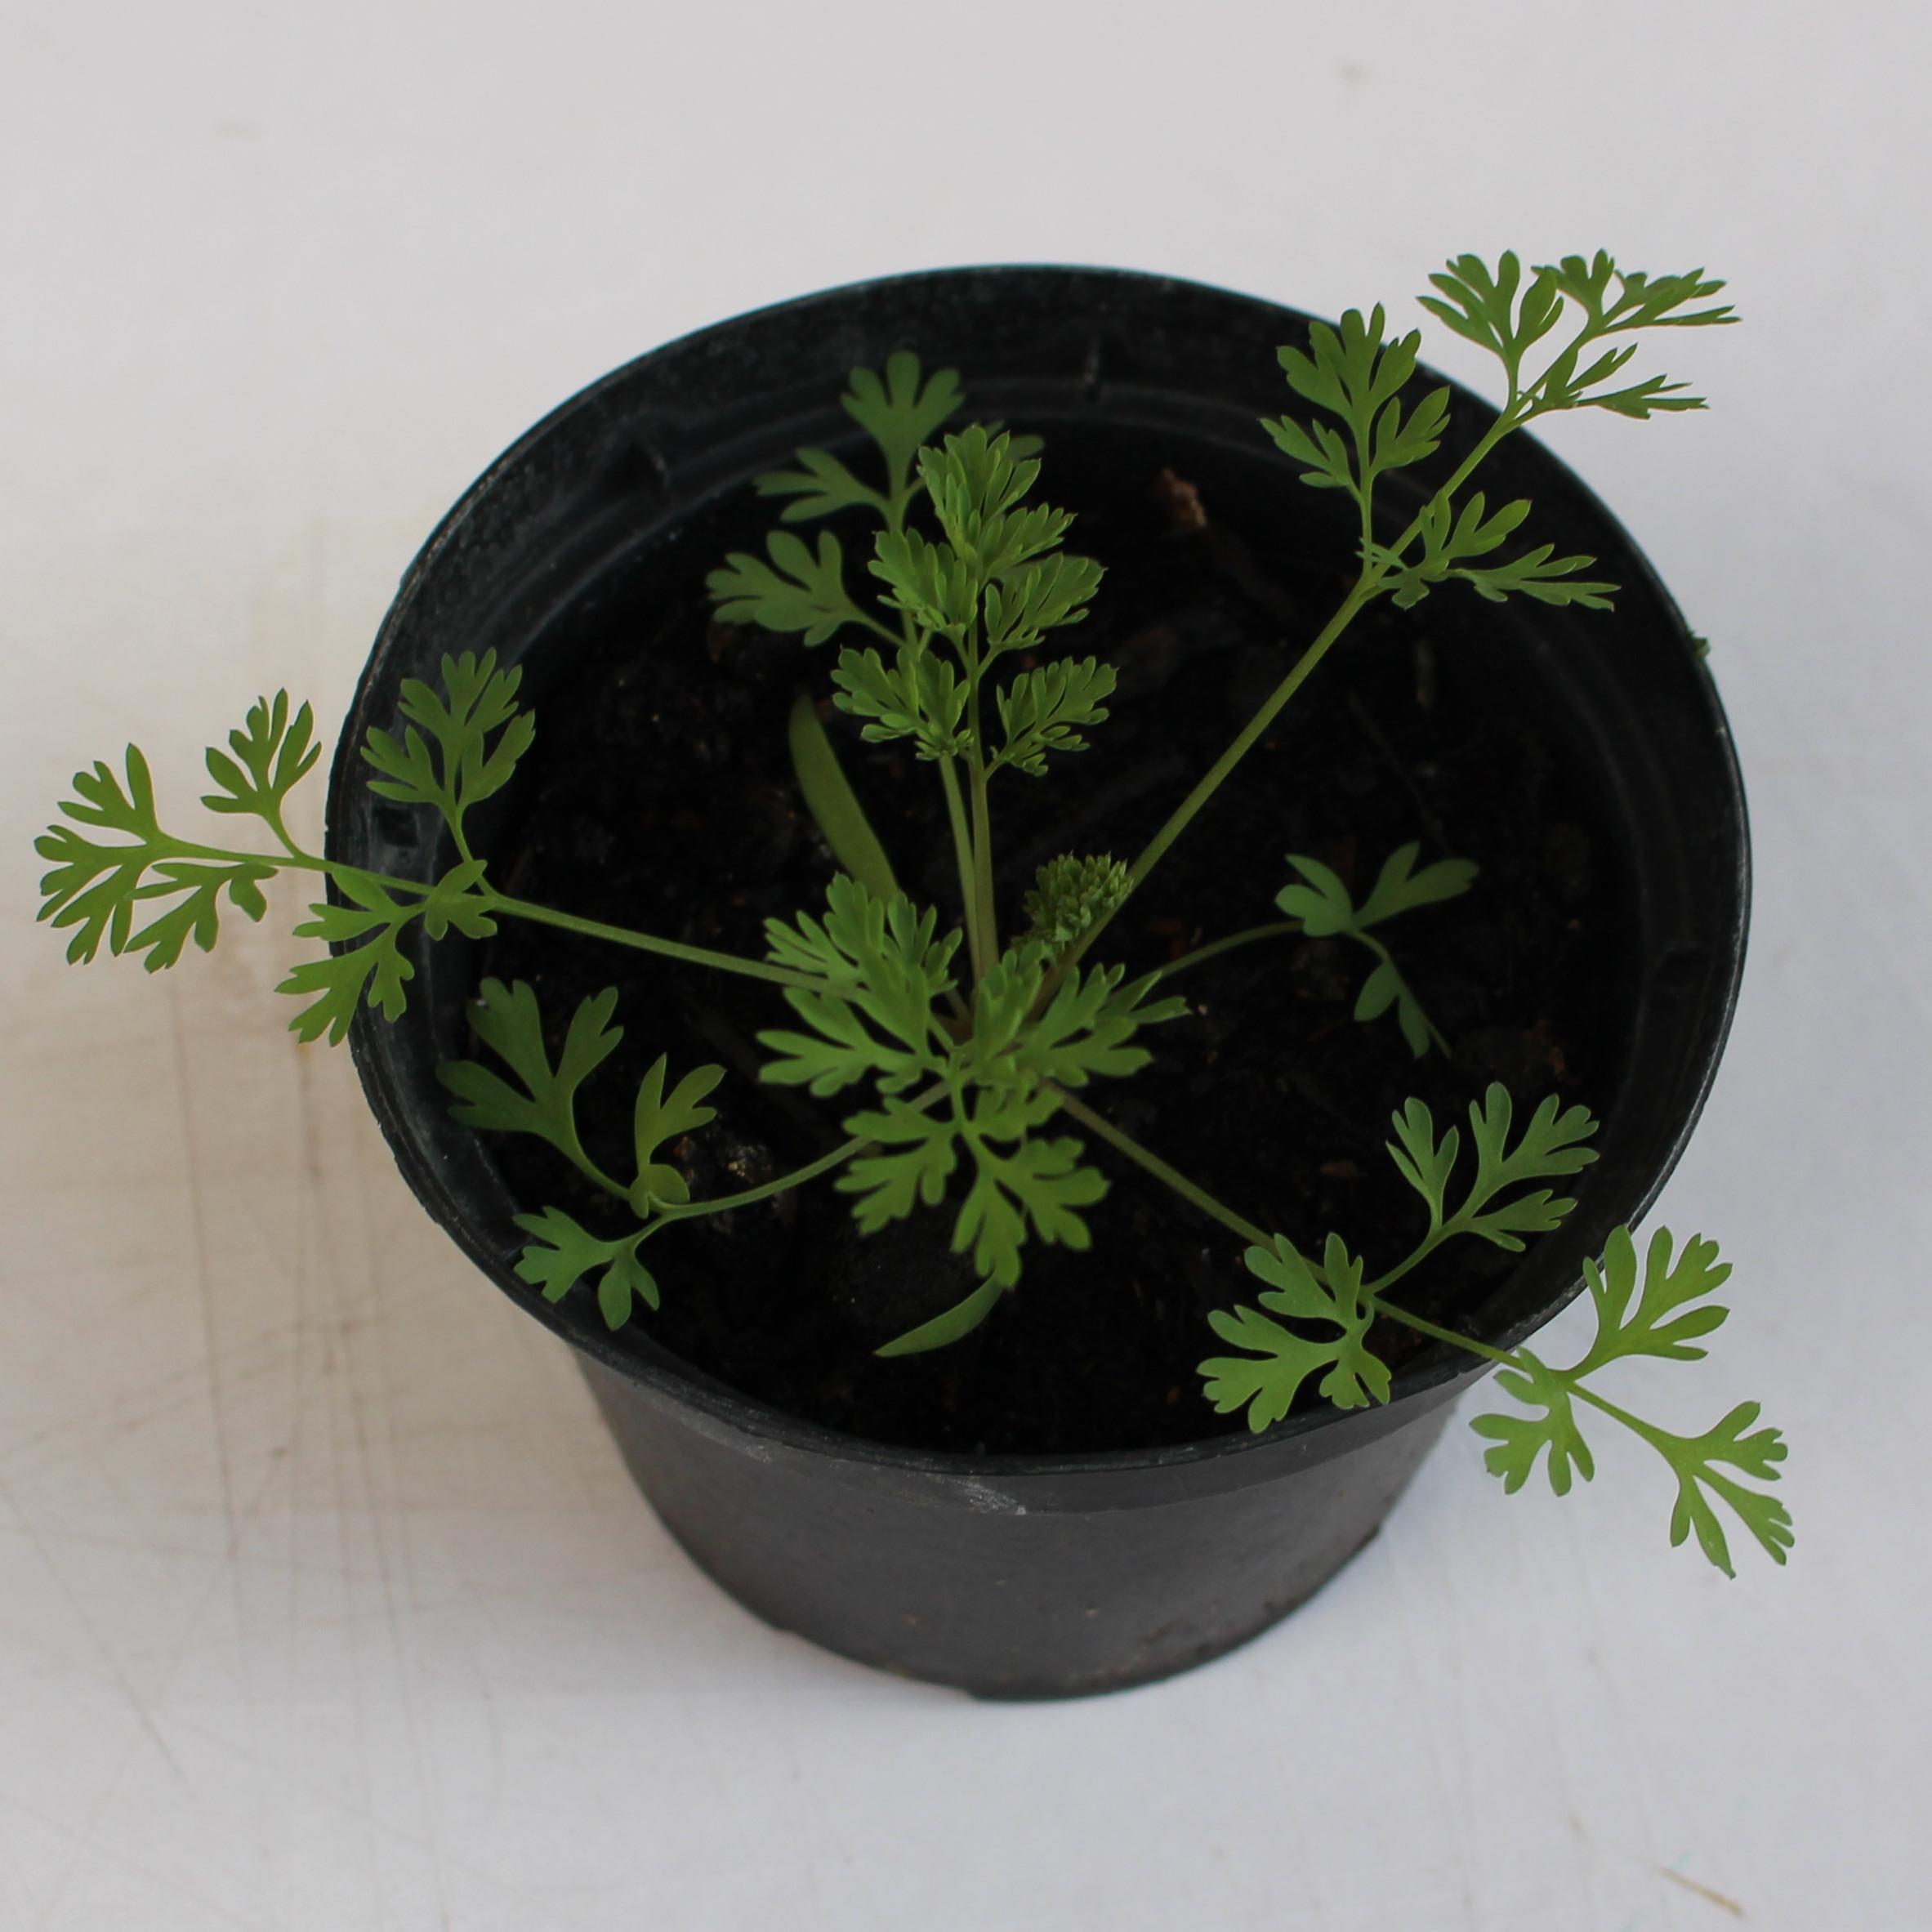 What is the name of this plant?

Fumaria officinalis
